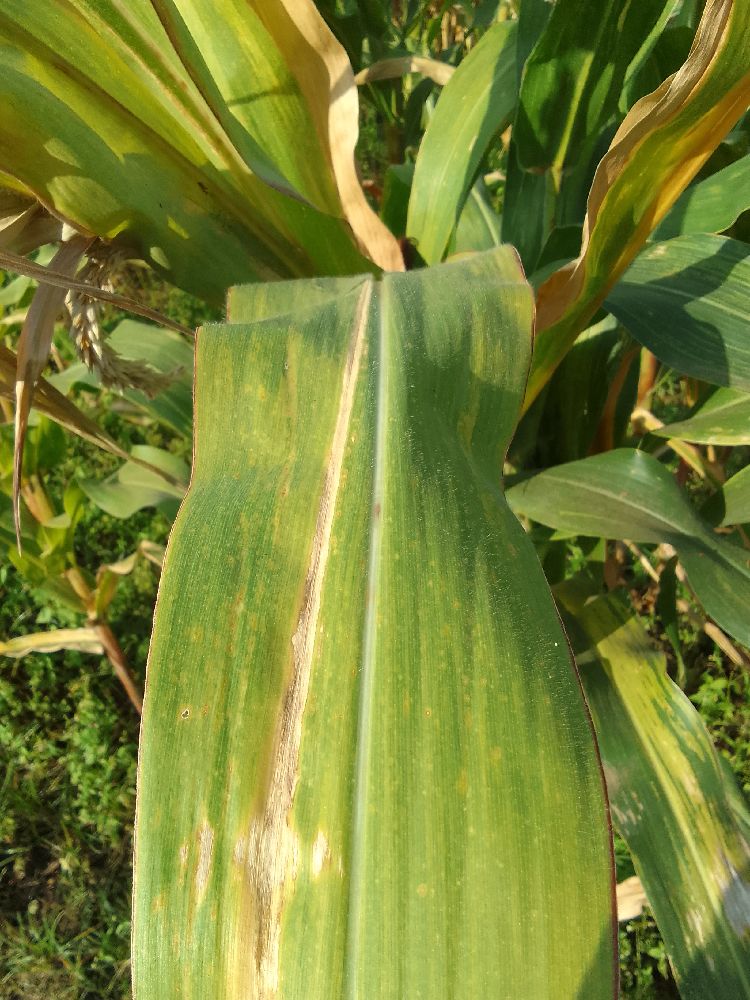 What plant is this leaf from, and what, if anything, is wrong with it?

maize, maize lethal necrosis
